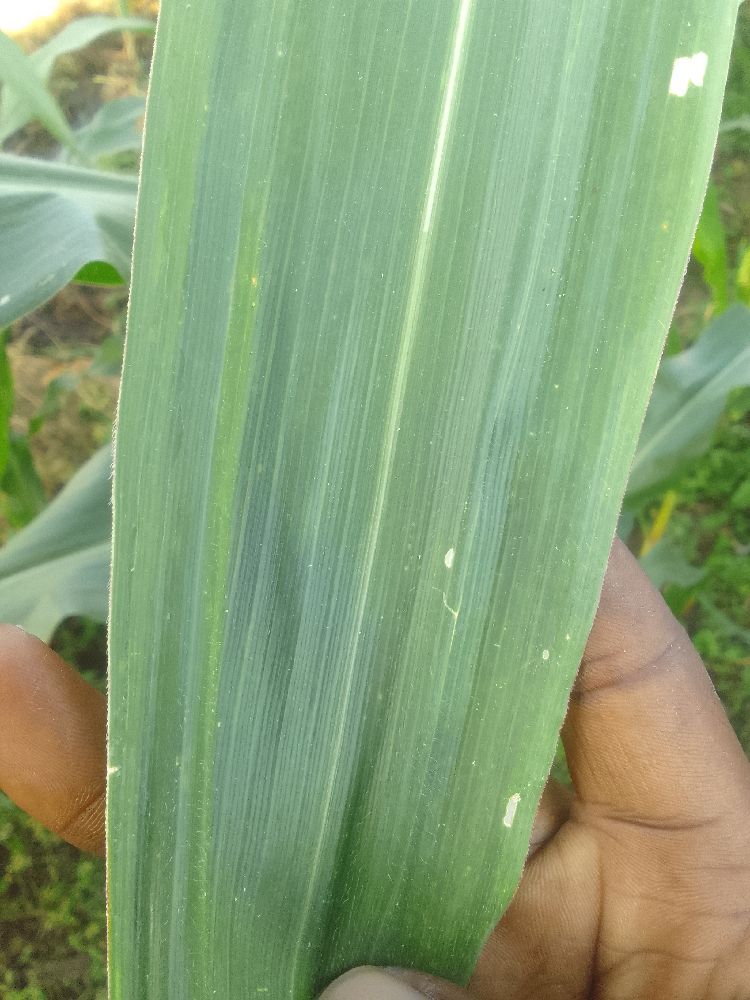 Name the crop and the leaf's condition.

maize, healthy
